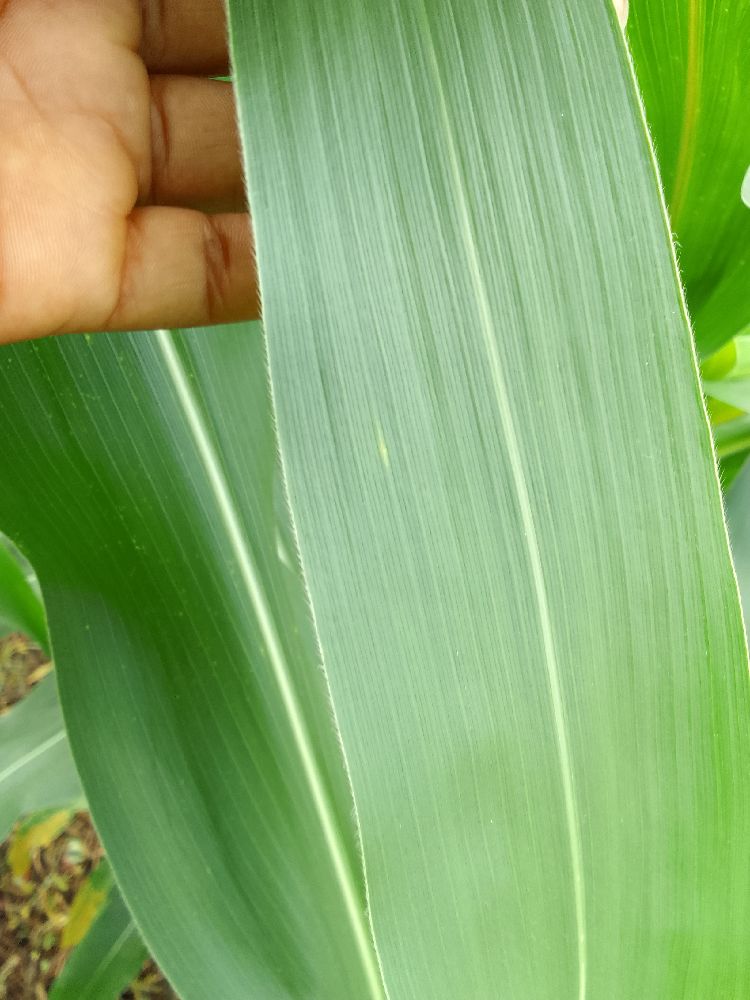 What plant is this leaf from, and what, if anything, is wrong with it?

maize, healthy
